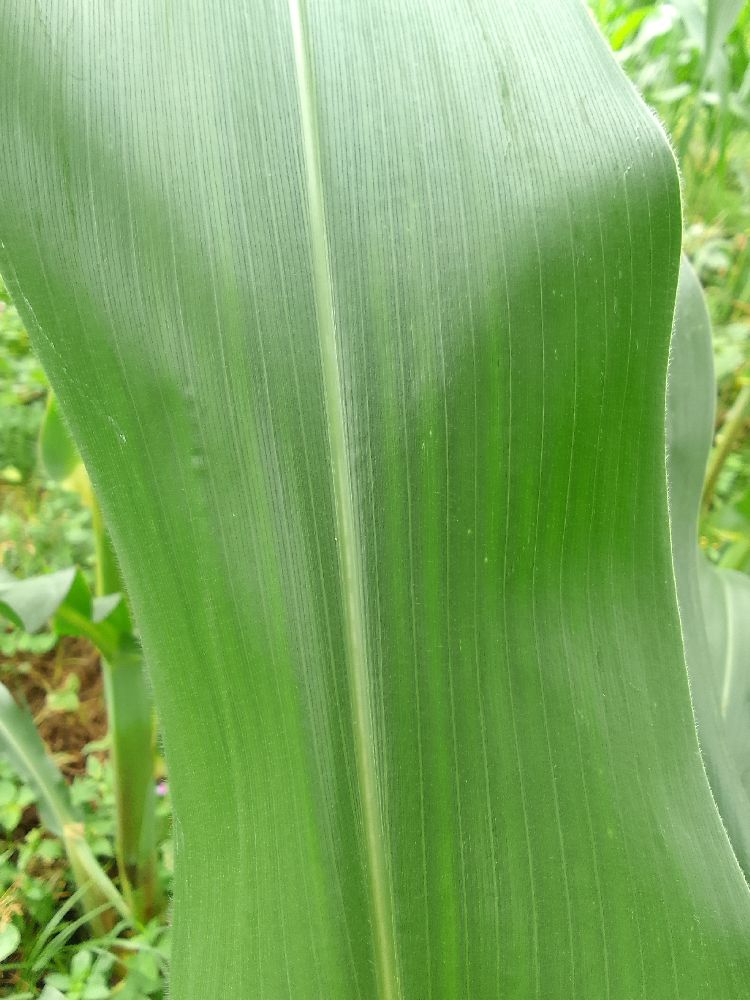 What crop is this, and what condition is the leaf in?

maize, healthy
